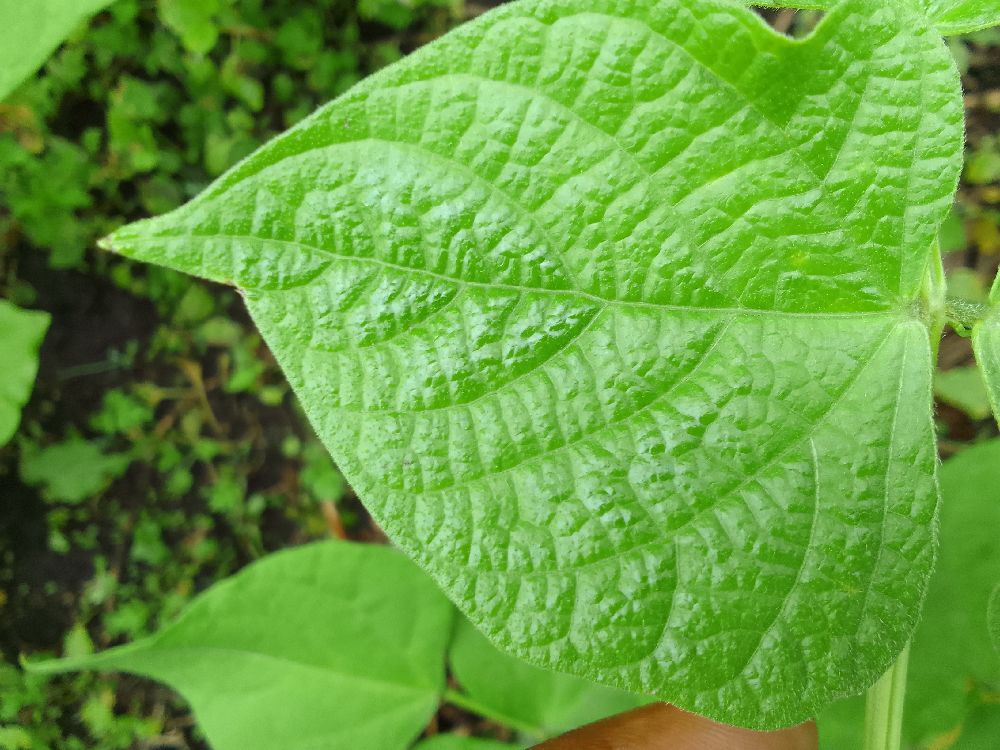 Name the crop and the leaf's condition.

common bean, healthy
